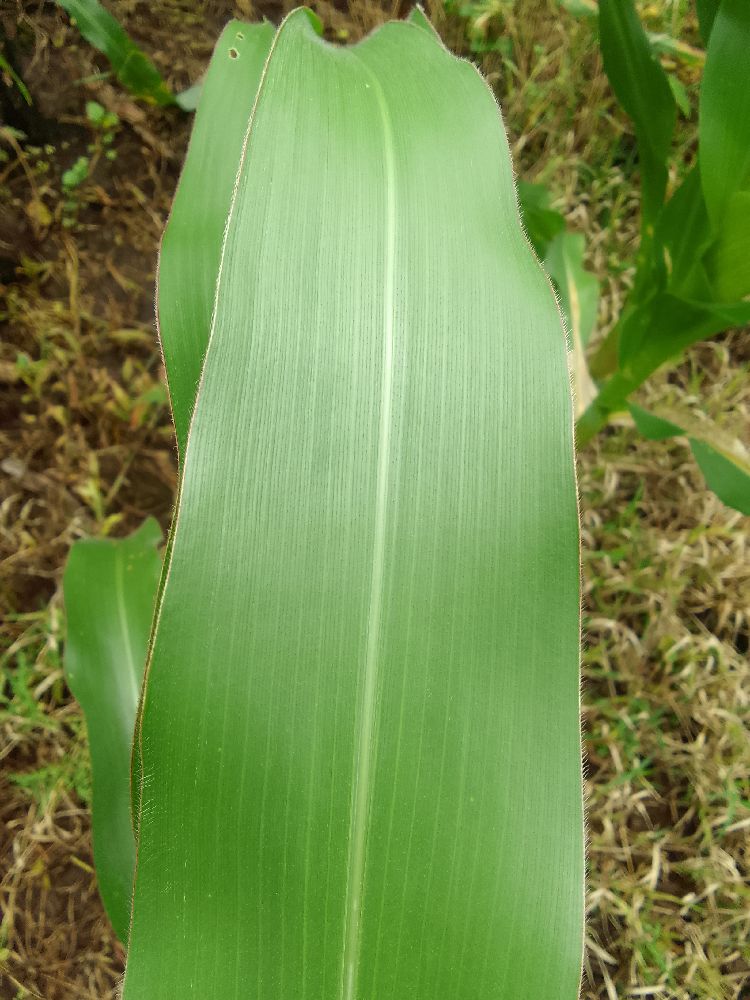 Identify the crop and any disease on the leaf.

maize, healthy
